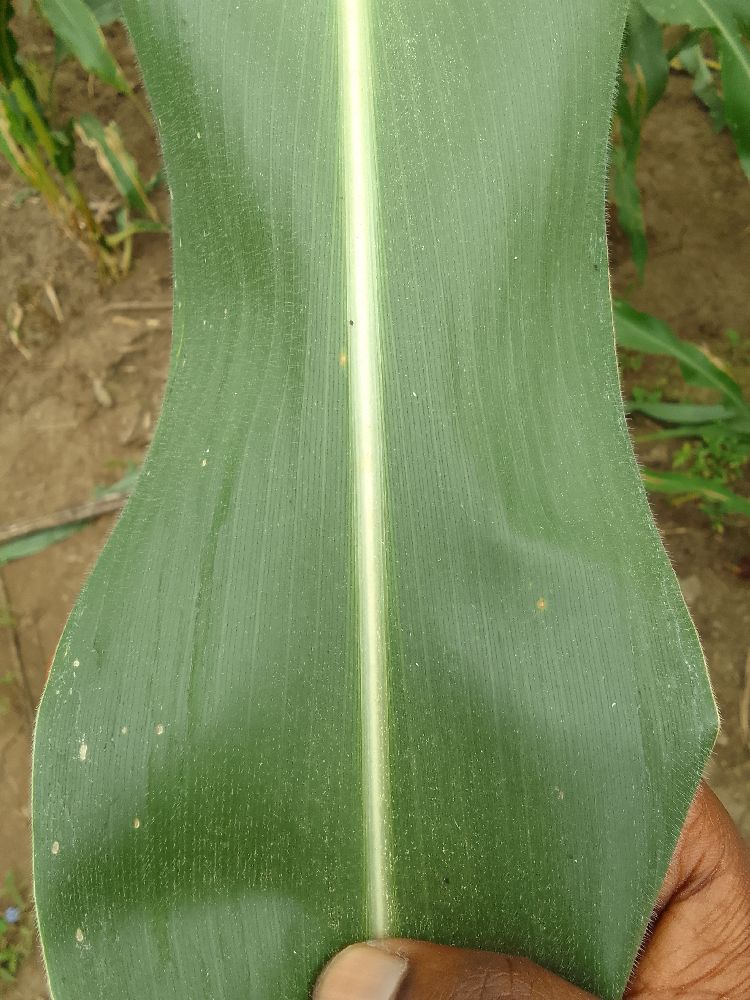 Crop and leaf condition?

maize, healthy
